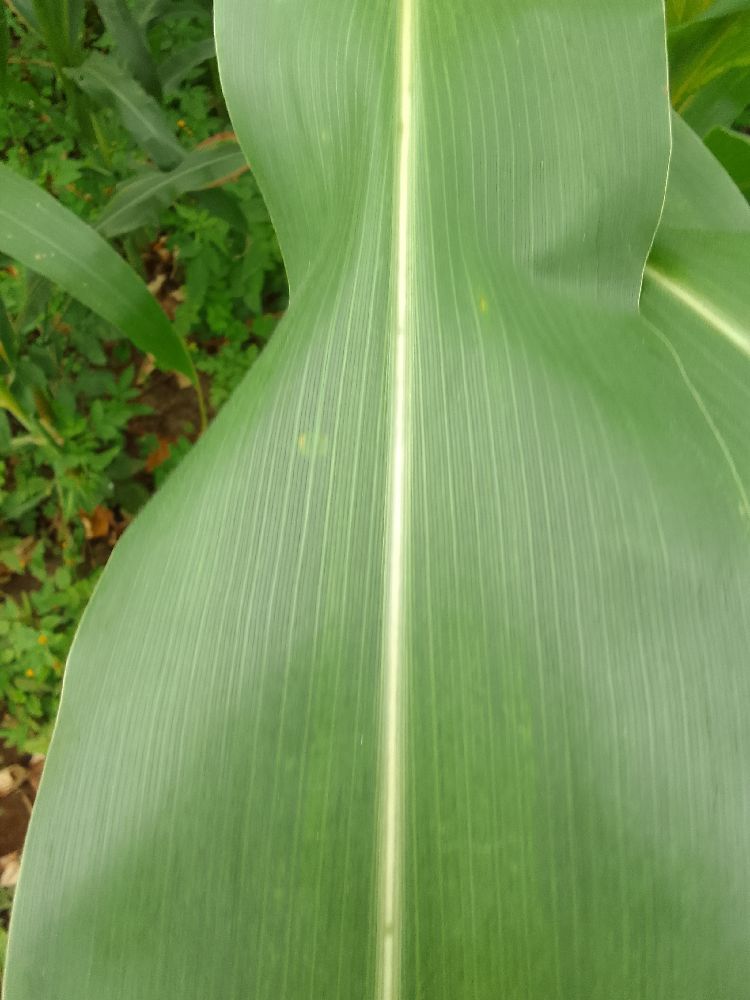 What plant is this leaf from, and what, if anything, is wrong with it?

maize, healthy
